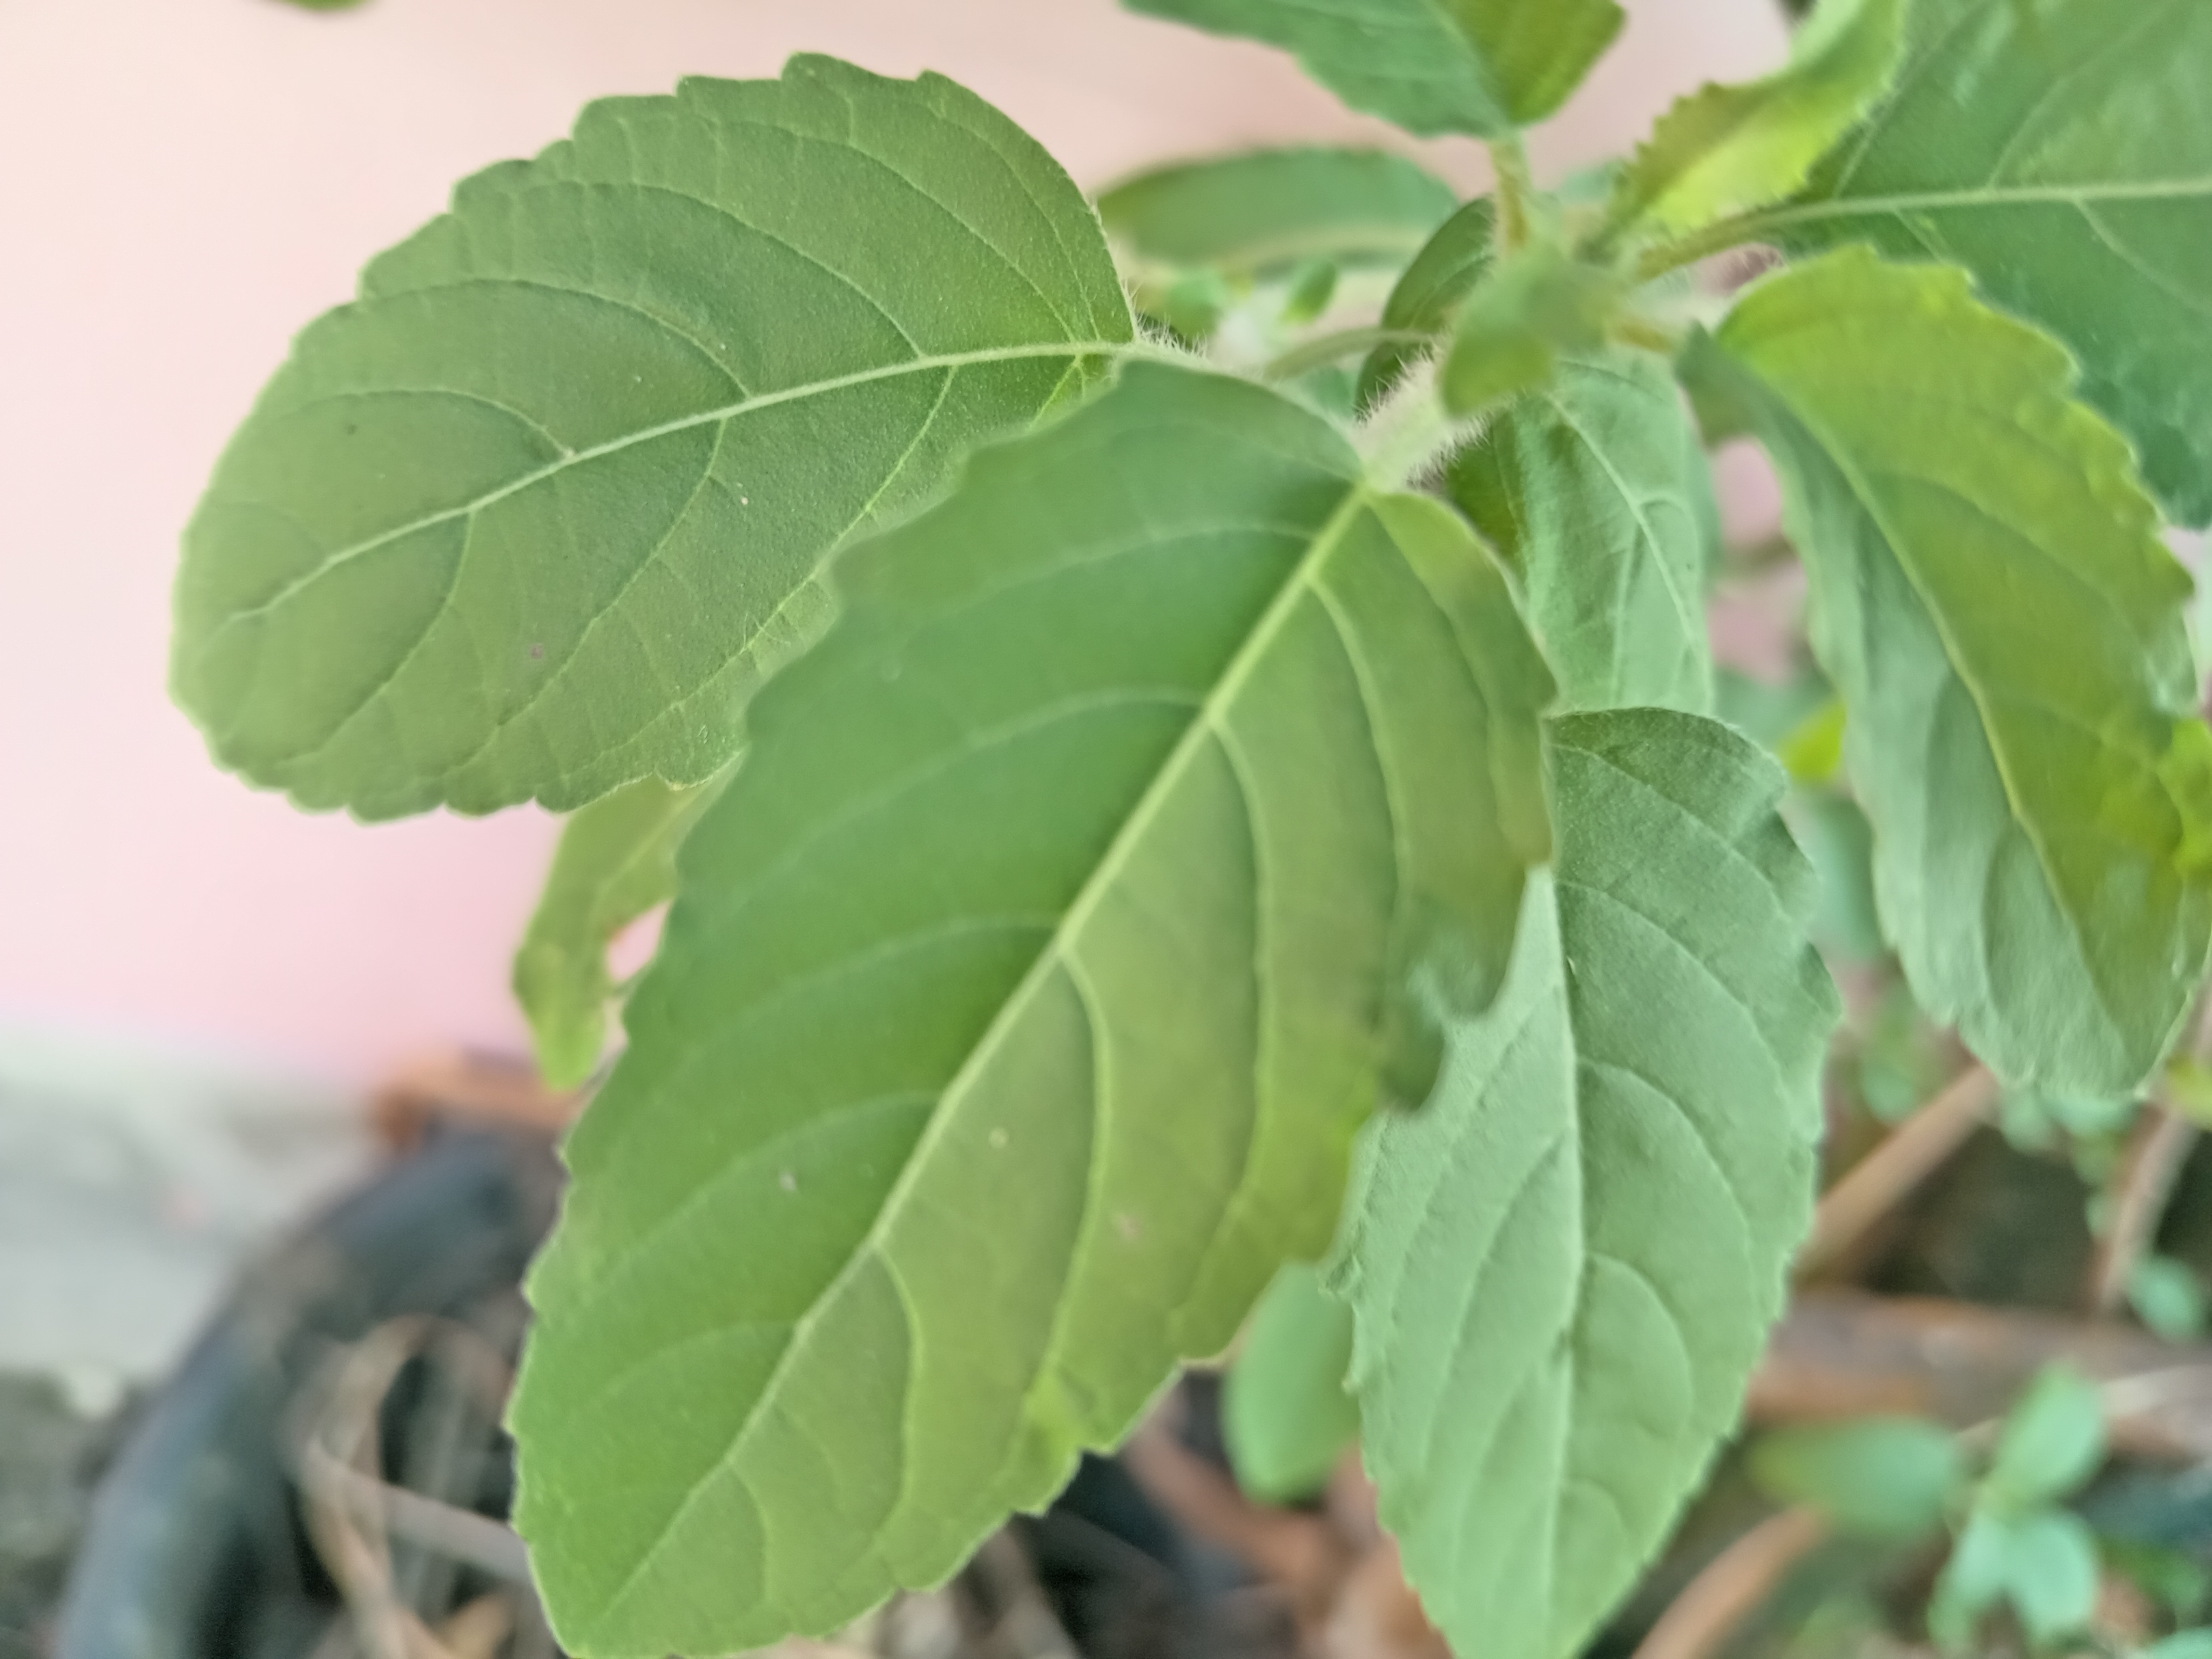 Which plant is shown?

tulshi
